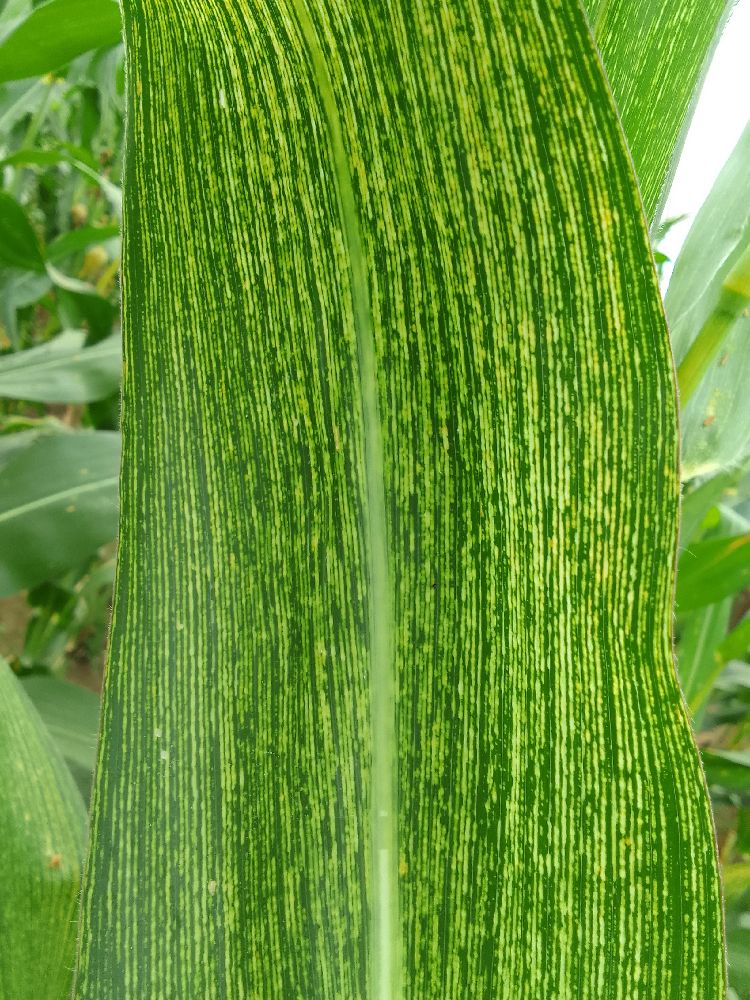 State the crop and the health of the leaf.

maize, maize streak virus
